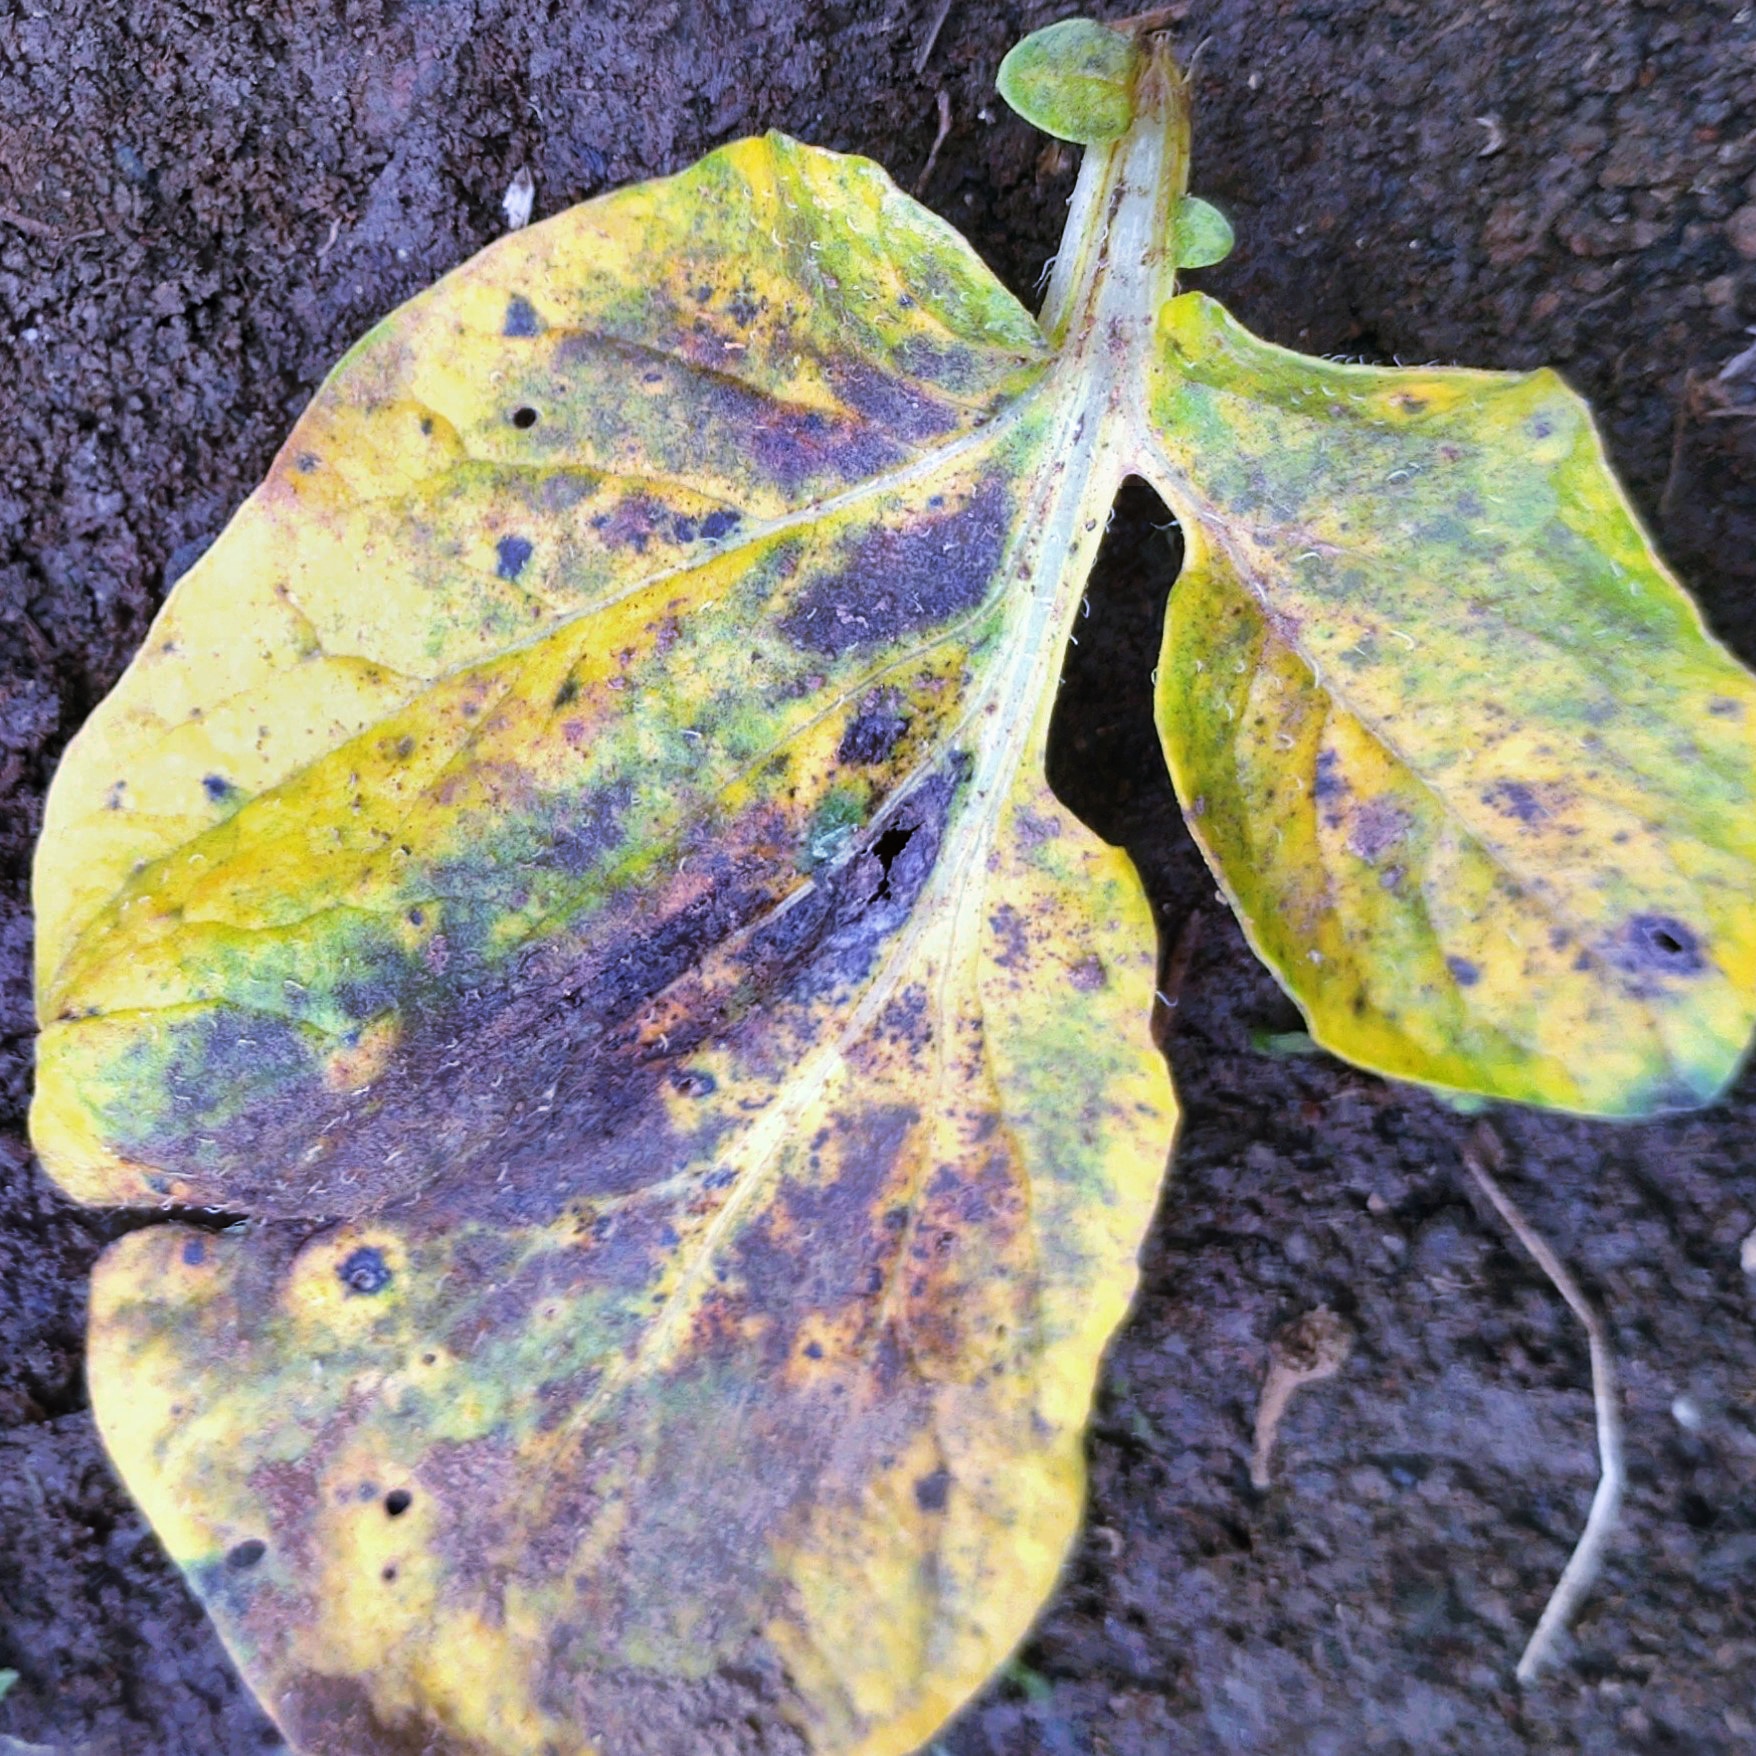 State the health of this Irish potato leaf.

late blight
